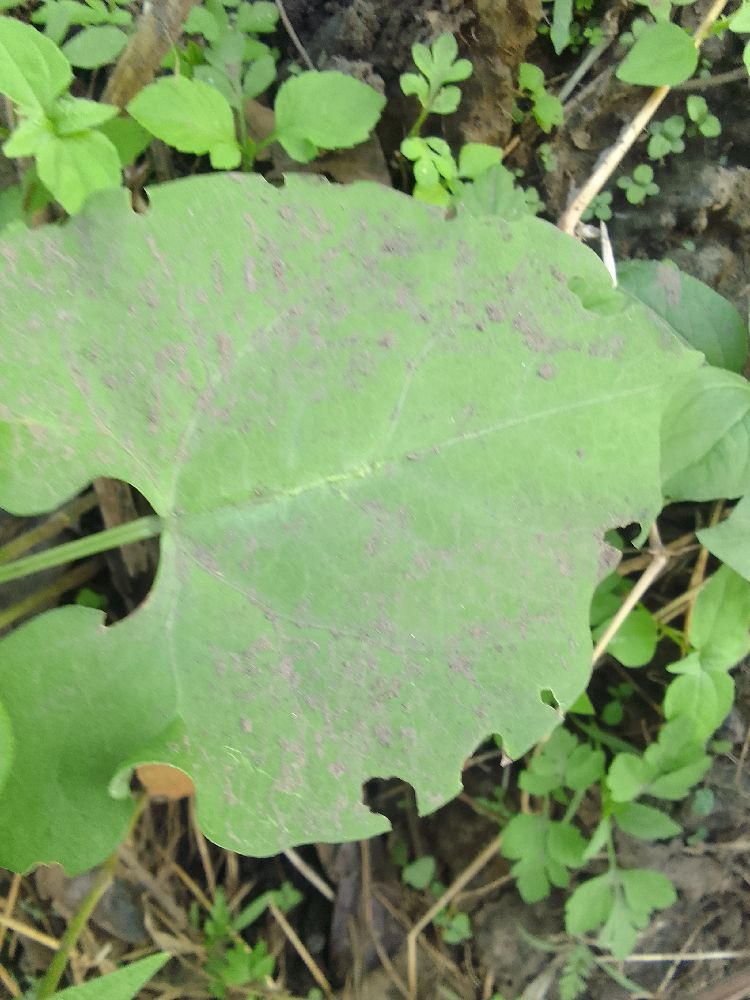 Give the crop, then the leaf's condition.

common bean, healthy
